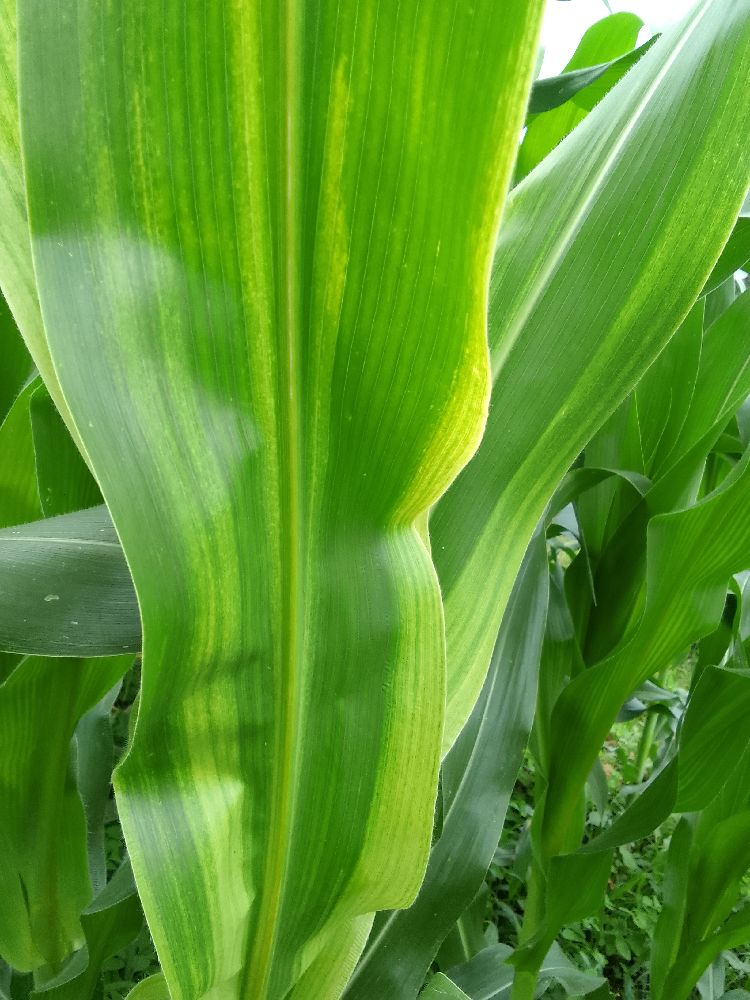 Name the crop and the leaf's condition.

maize, maize lethal necrosis
